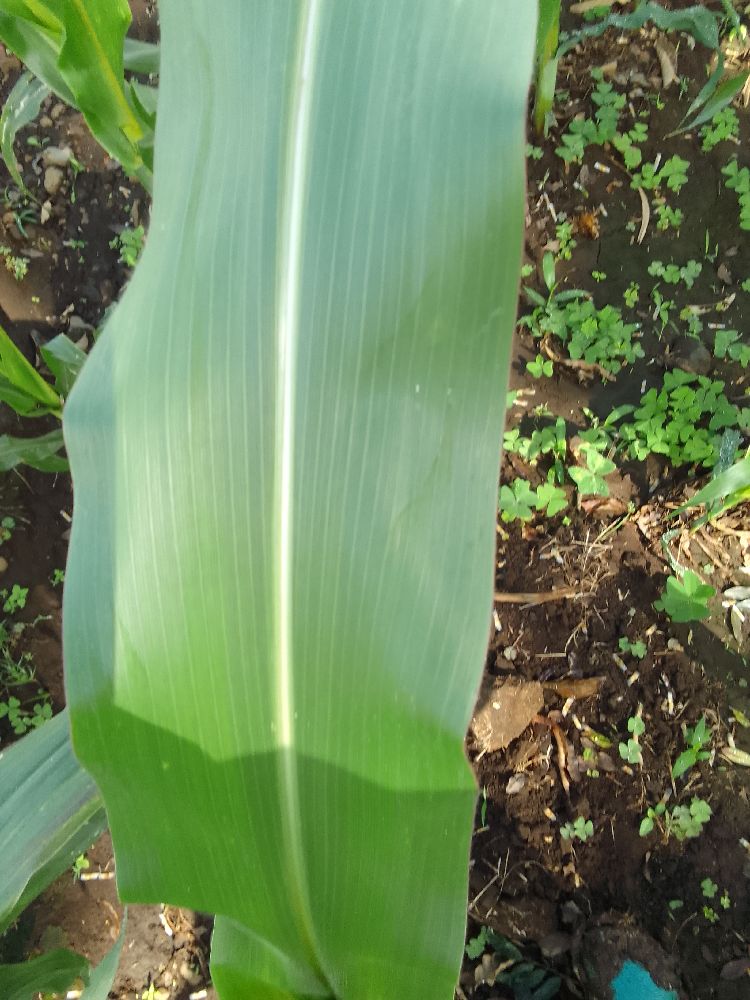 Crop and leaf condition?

maize, healthy
